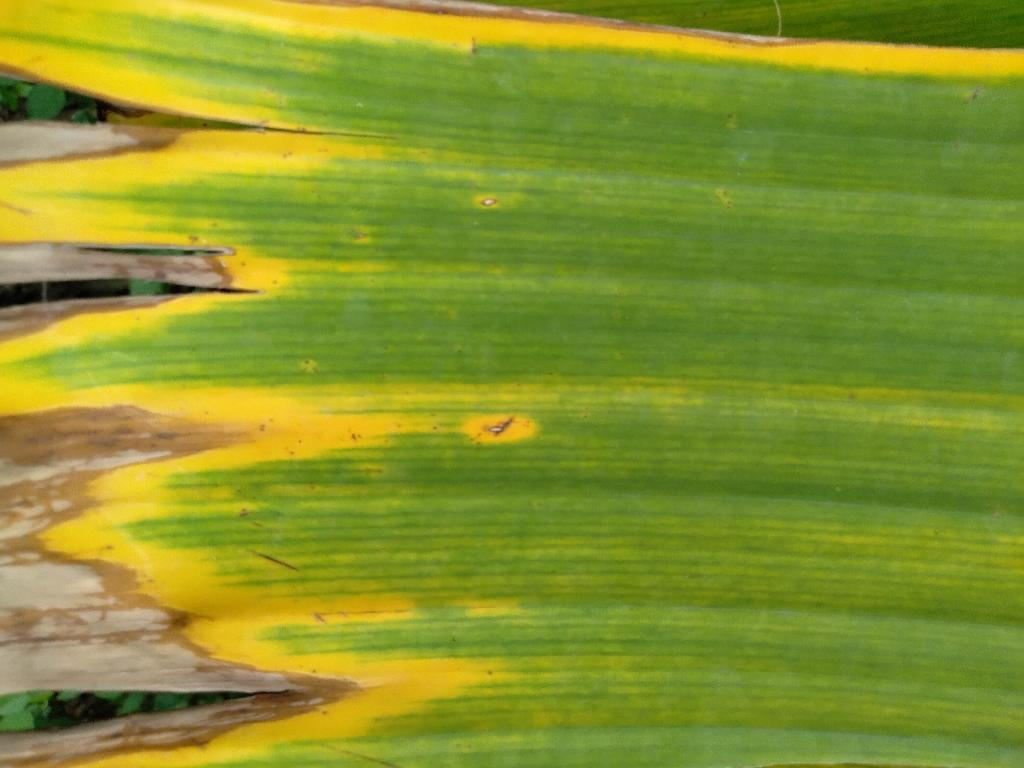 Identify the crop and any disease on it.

banana, fusarium wilt race 1
